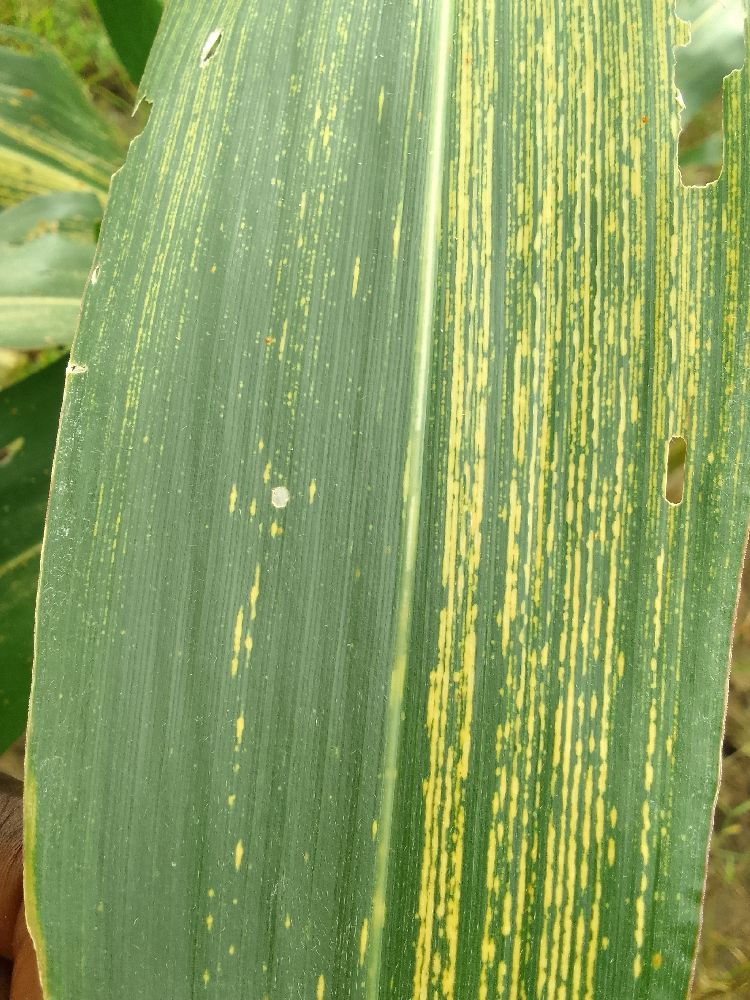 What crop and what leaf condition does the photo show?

maize, maize streak virus
